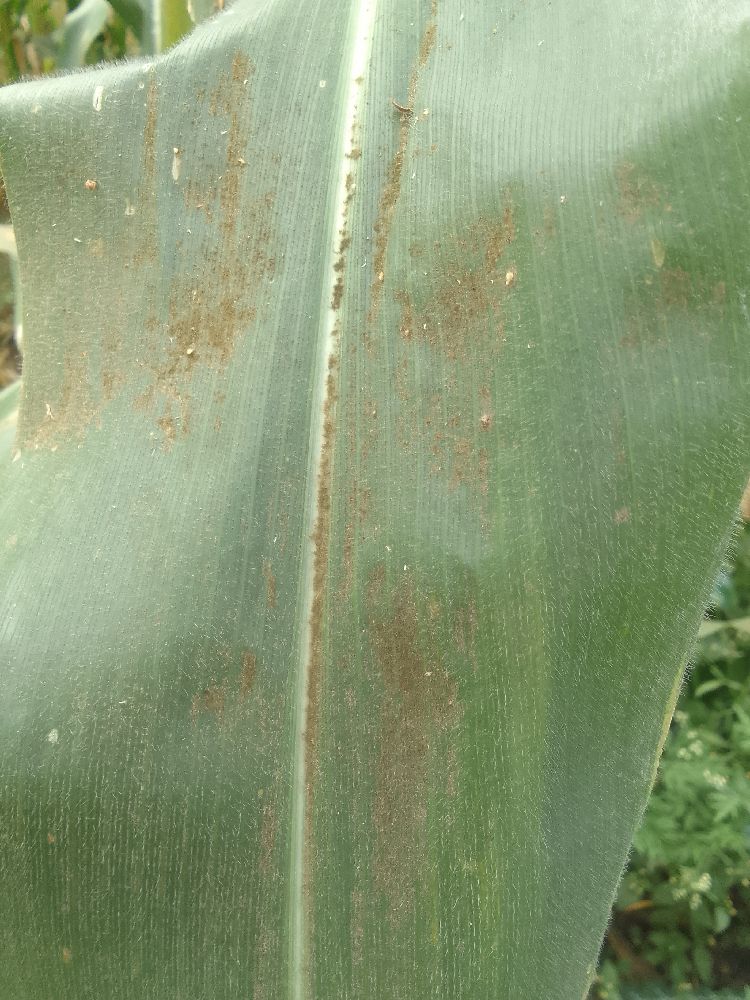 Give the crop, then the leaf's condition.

maize, healthy
